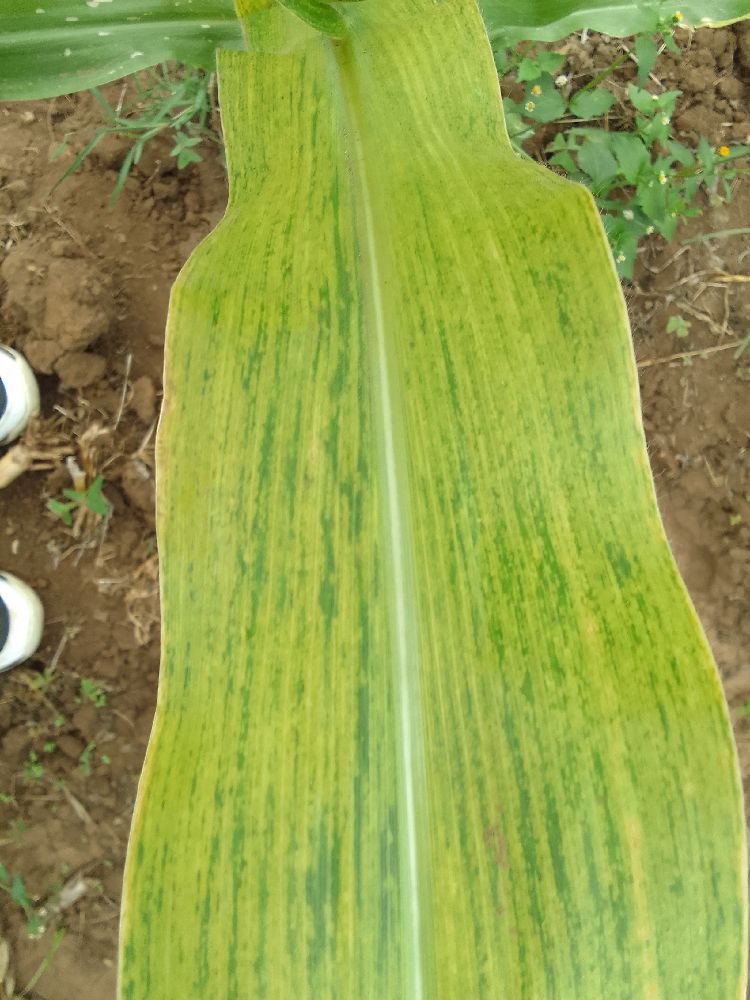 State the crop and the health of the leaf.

maize, maize lethal necrosis
